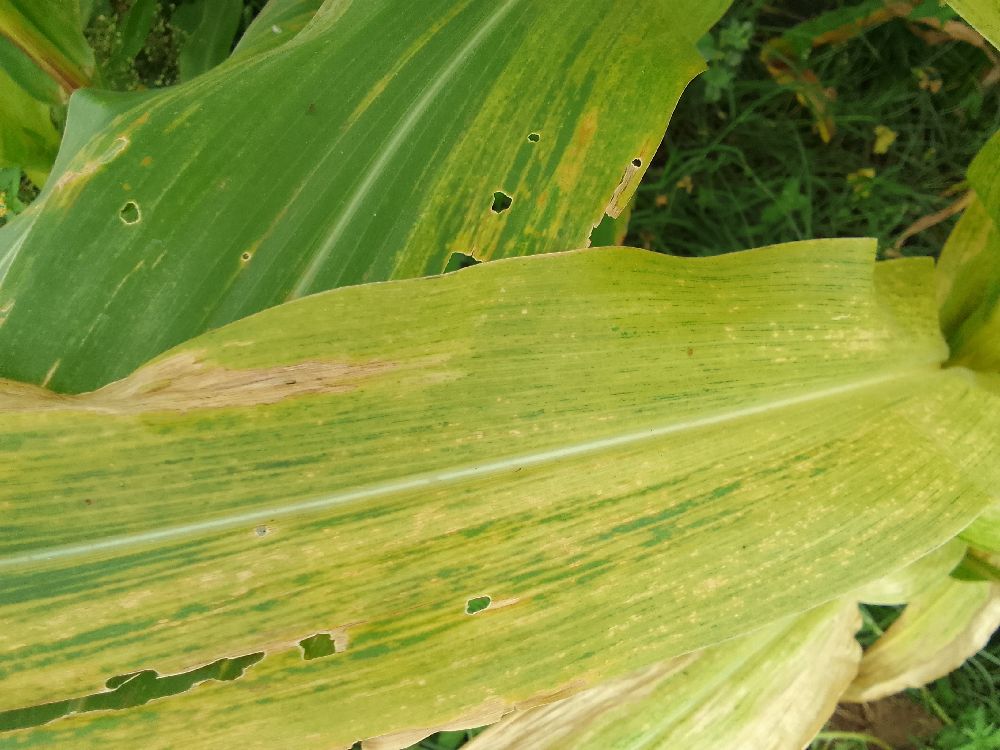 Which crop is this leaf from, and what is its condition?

maize, maize lethal necrosis
